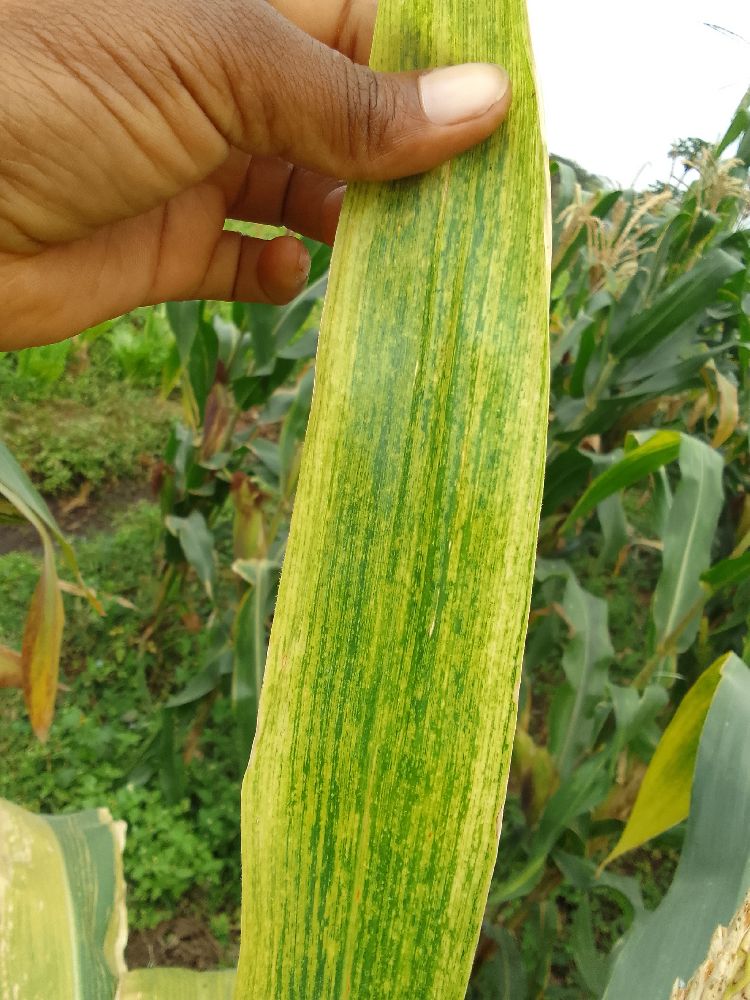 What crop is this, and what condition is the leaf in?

maize, maize lethal necrosis
